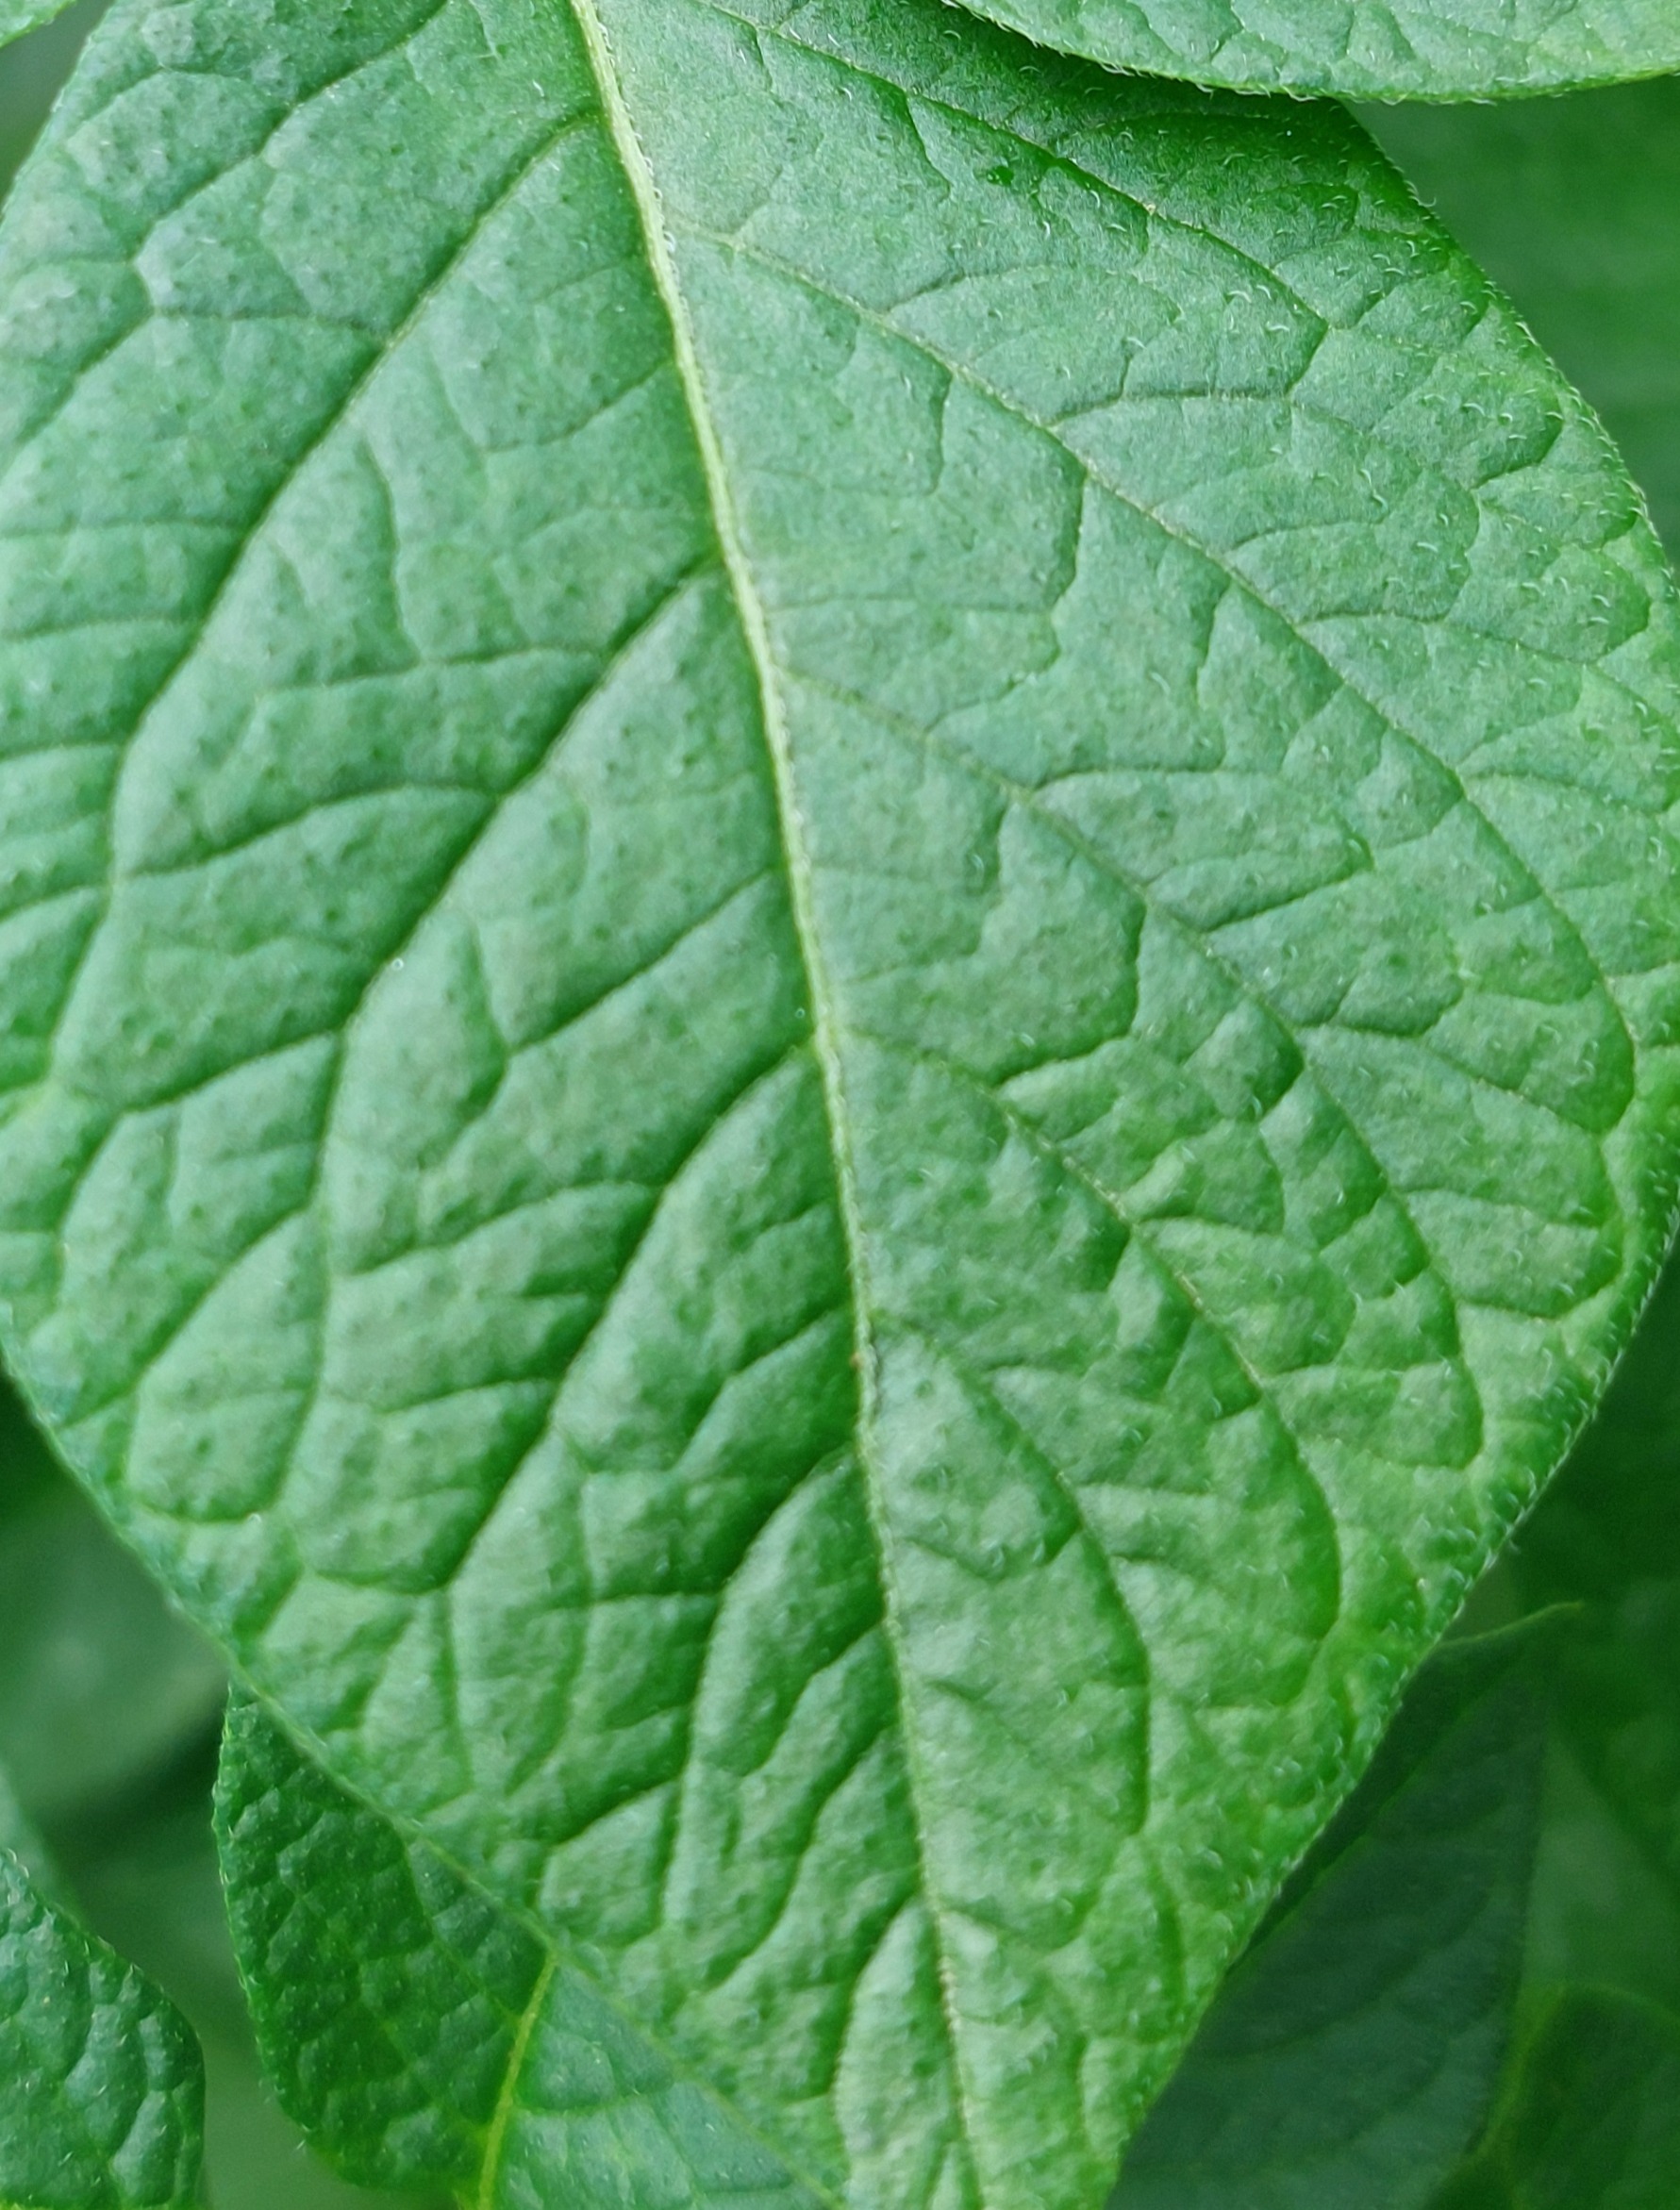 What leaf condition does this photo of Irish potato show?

healthy
